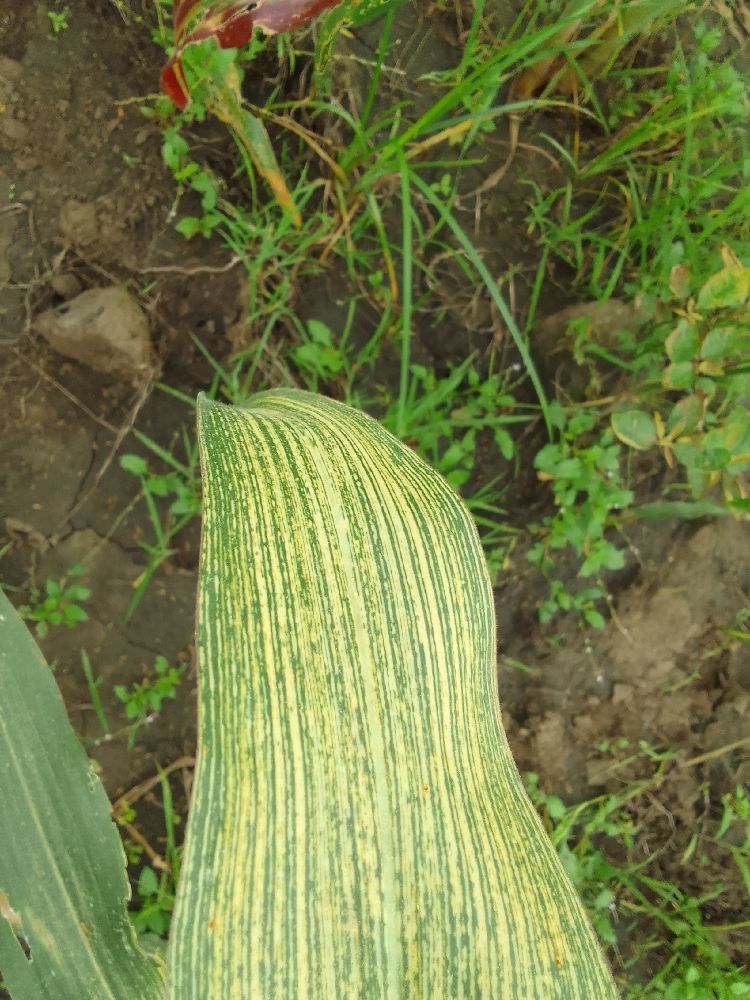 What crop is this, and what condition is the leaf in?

maize, maize streak virus
